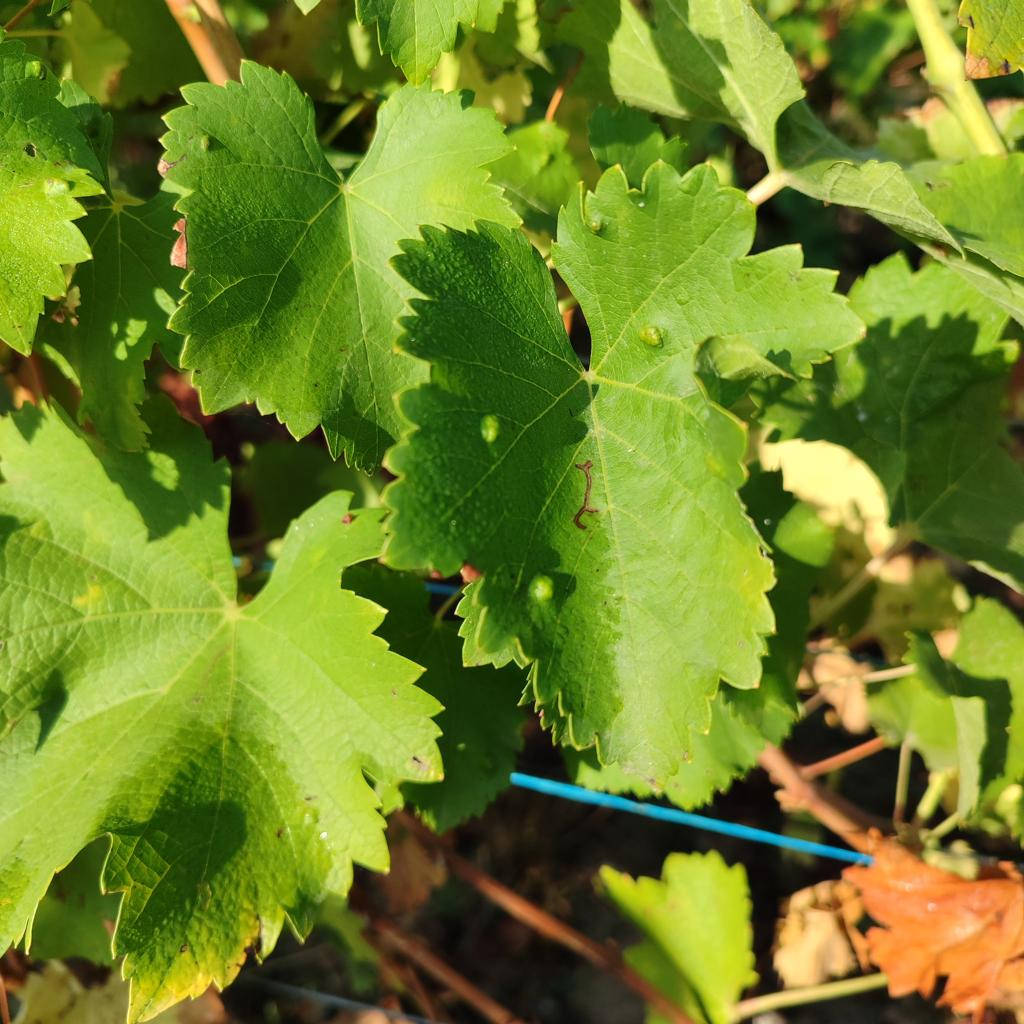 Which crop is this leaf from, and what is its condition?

grapevine, erineum mite
